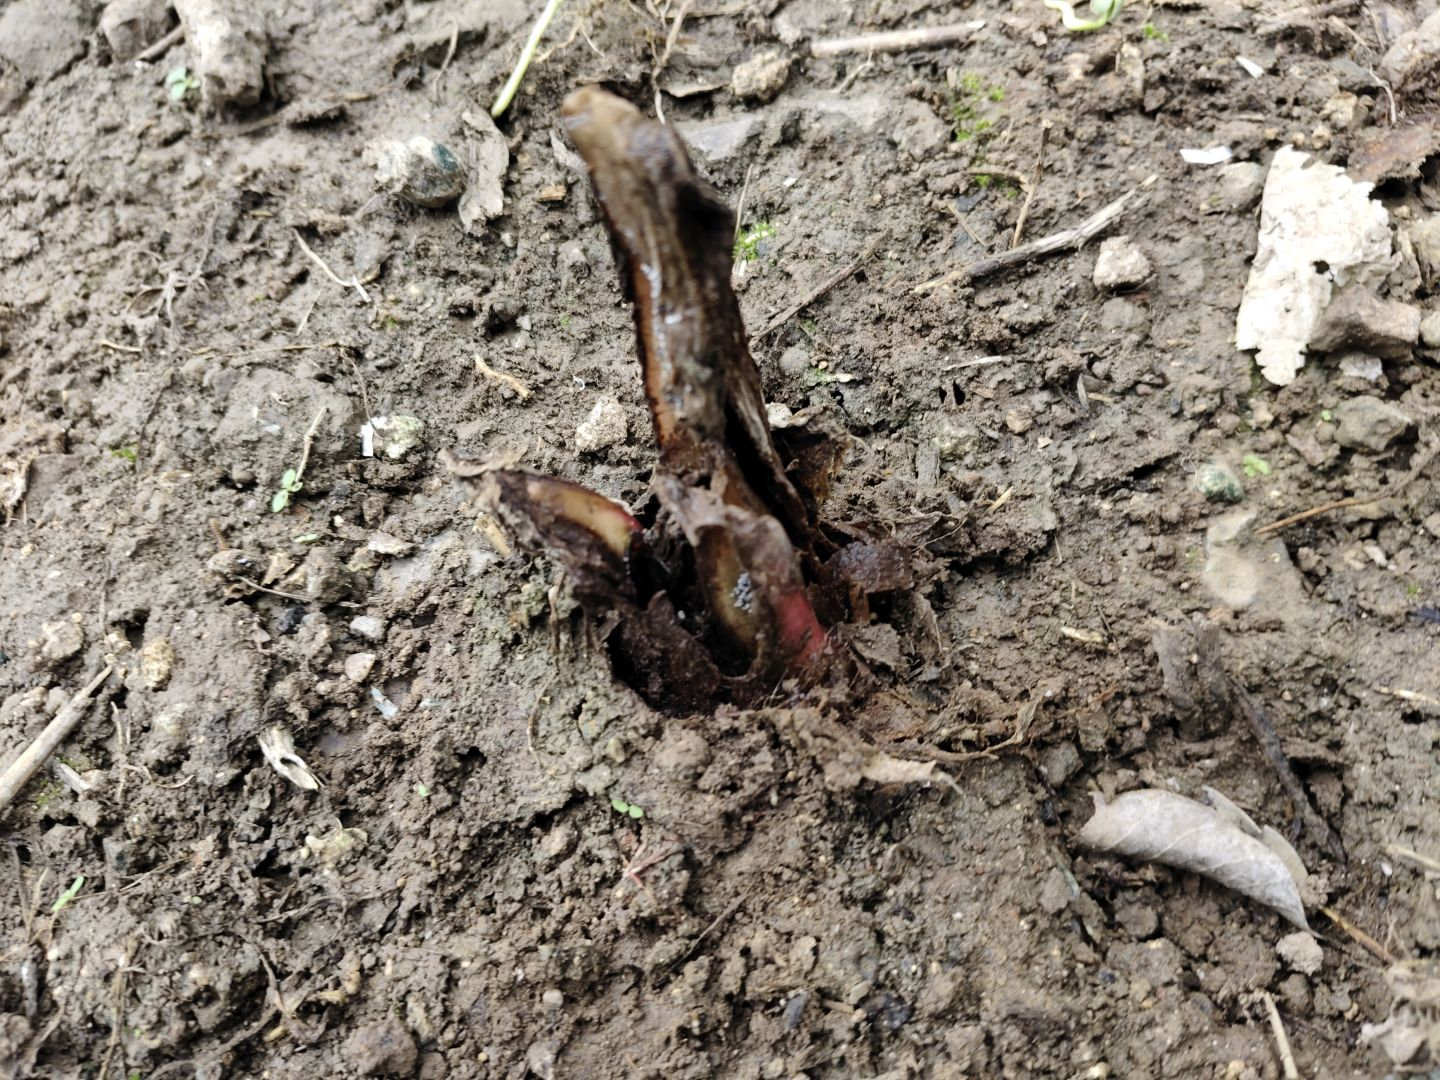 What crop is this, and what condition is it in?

taro, root rot
